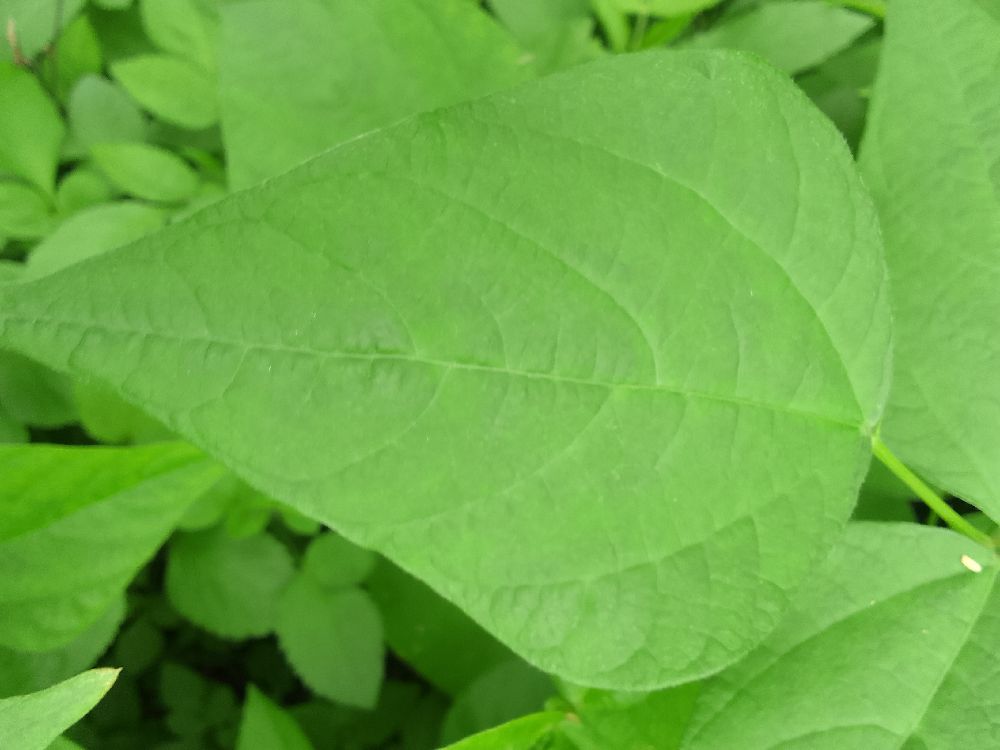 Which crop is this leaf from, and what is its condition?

common bean, healthy
